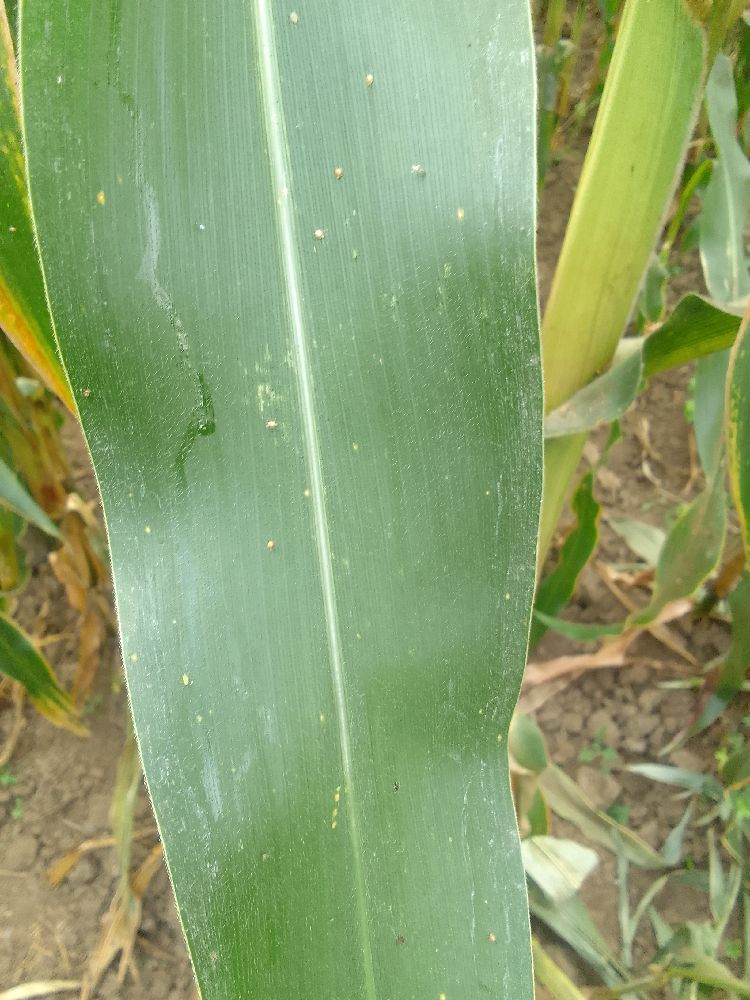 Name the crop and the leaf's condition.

maize, healthy
